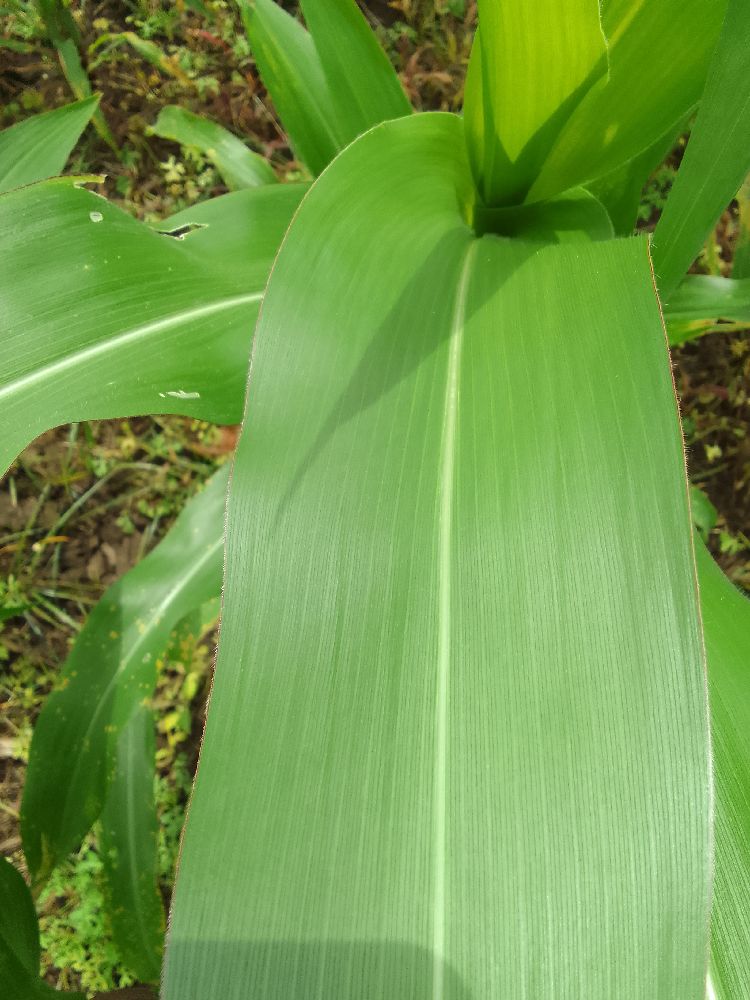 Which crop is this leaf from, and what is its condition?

maize, healthy
